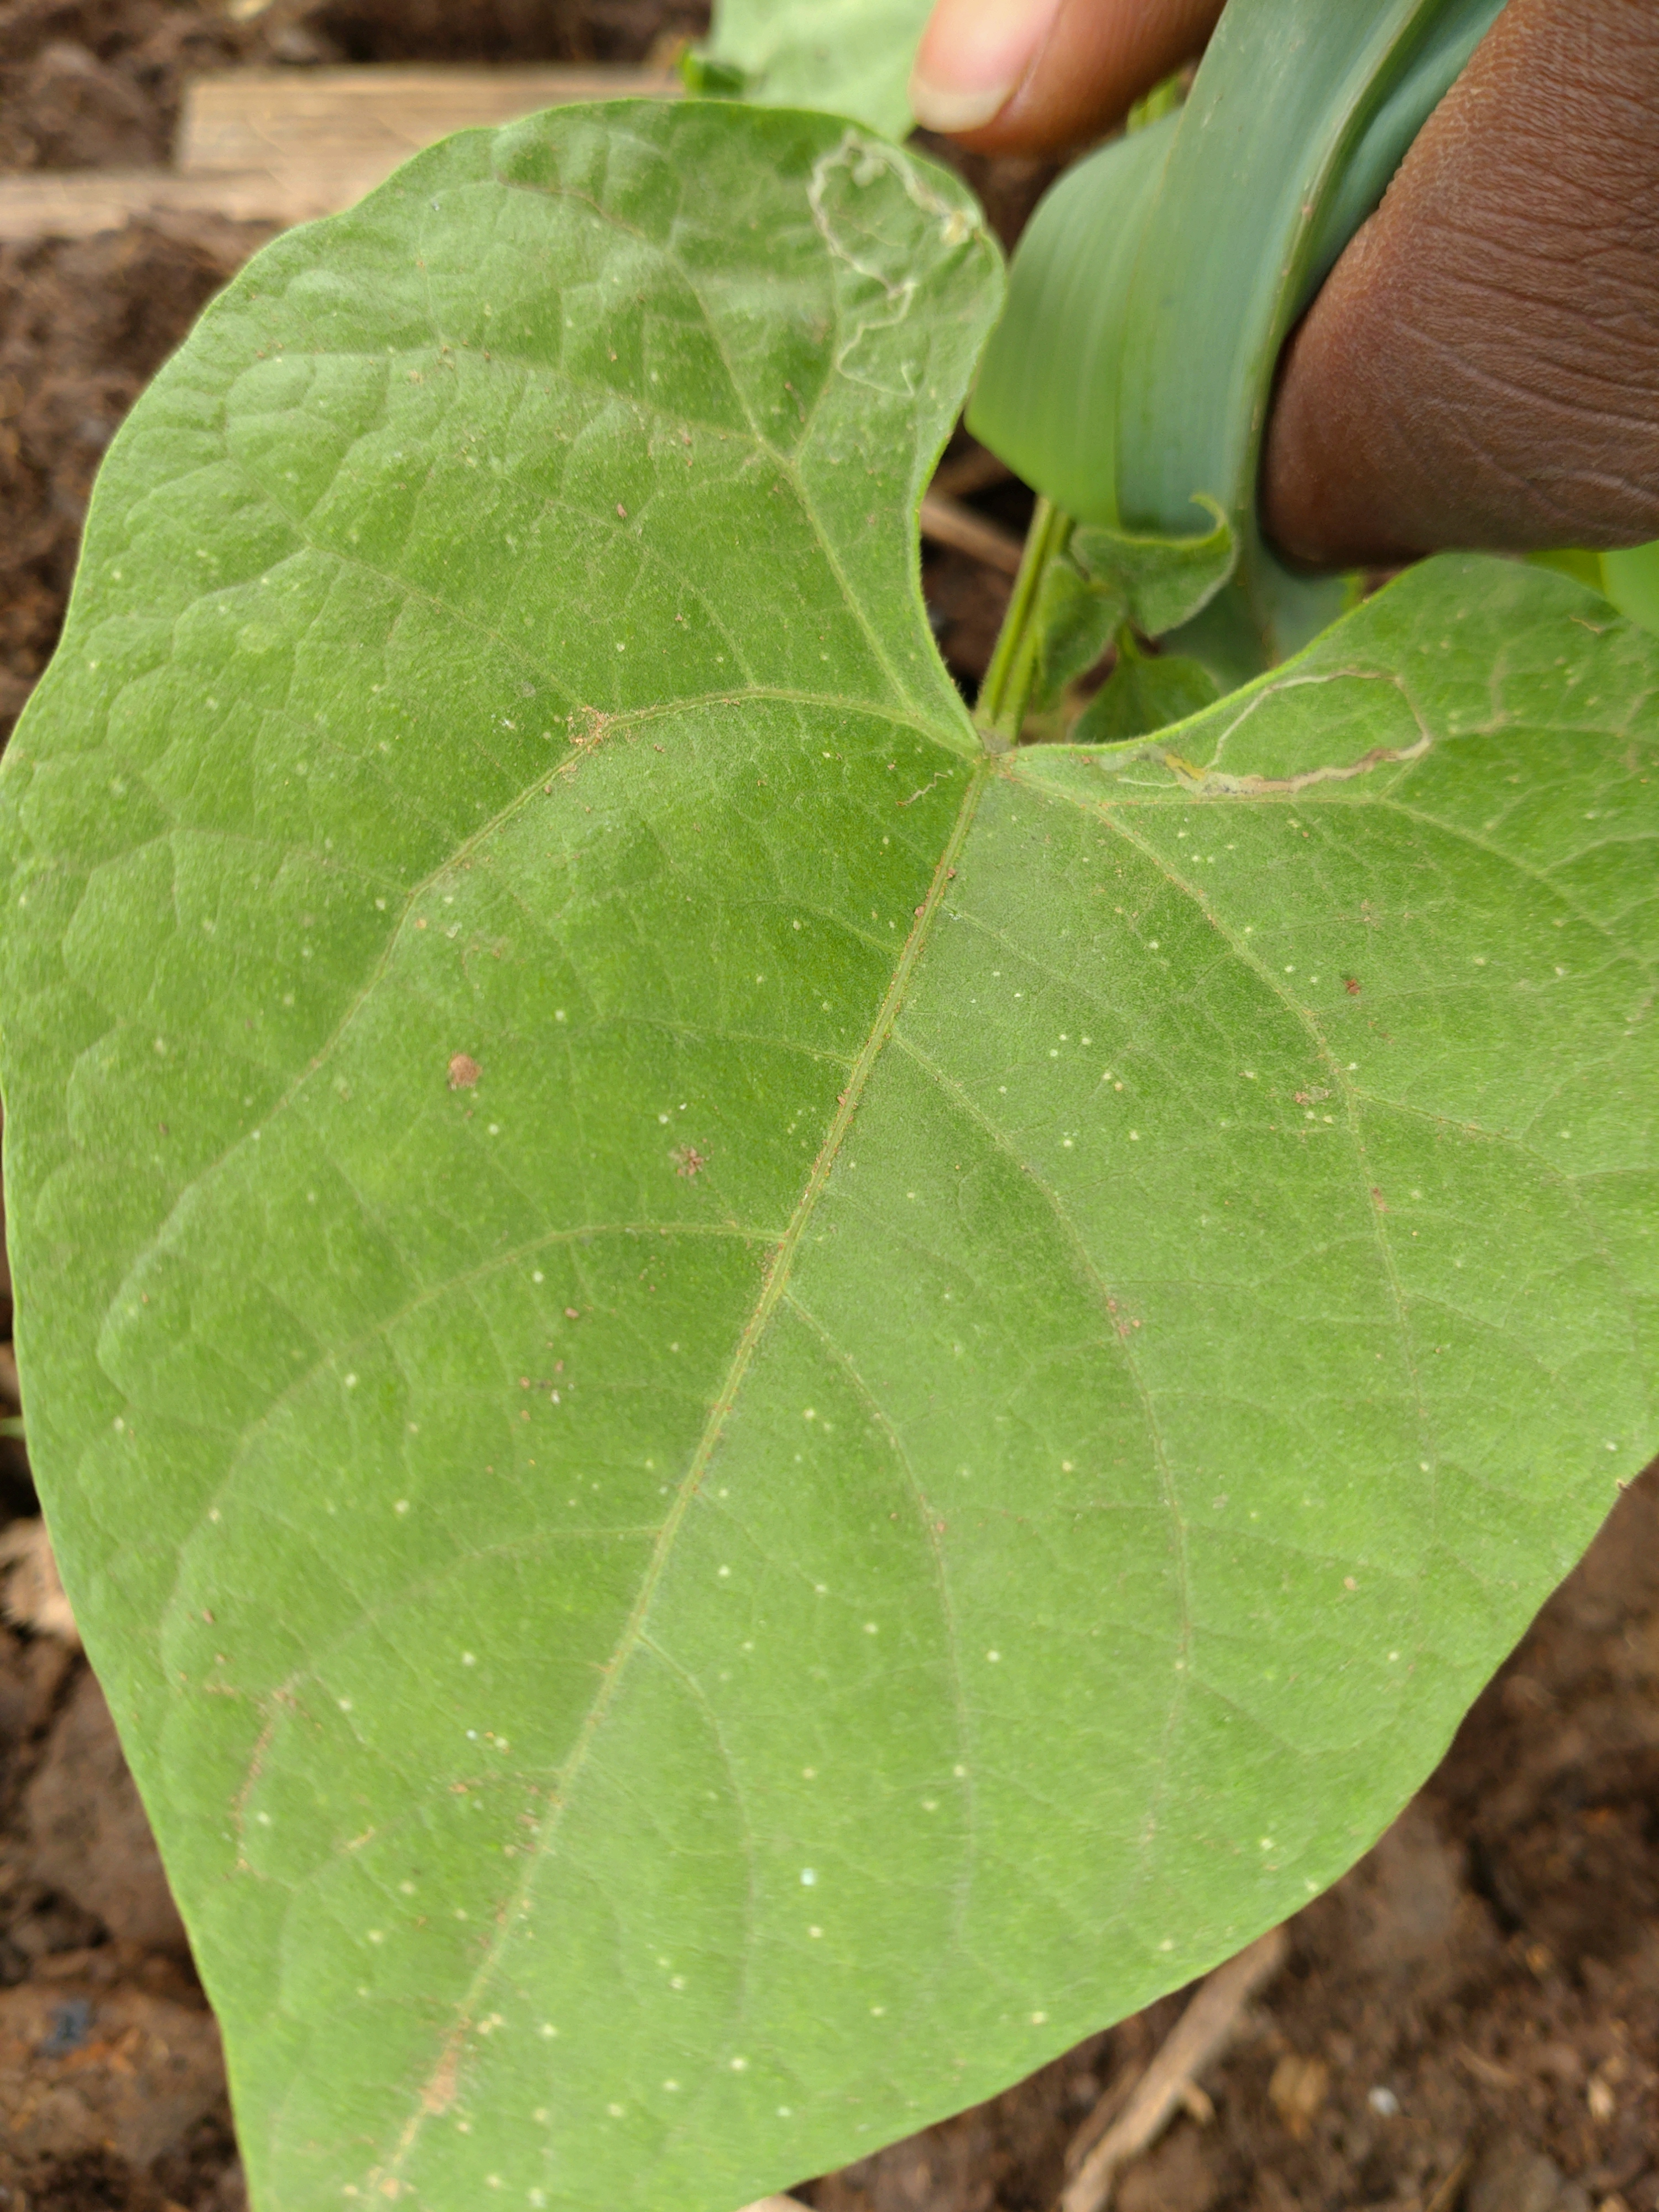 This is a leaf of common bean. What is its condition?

healthy
